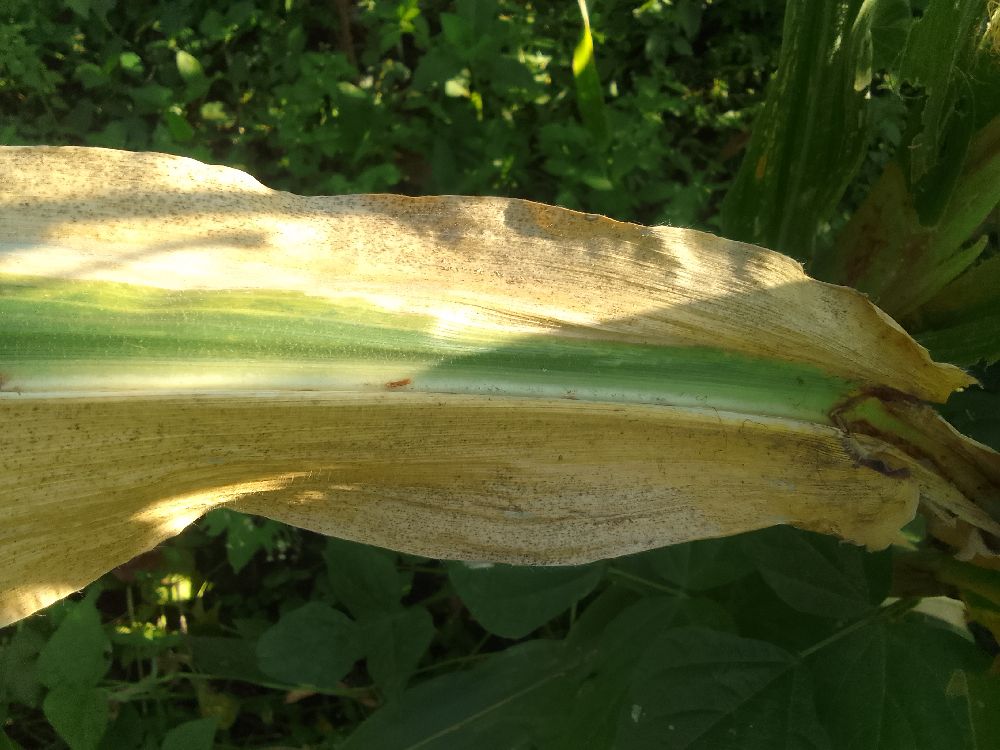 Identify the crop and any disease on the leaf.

maize, maize lethal necrosis
